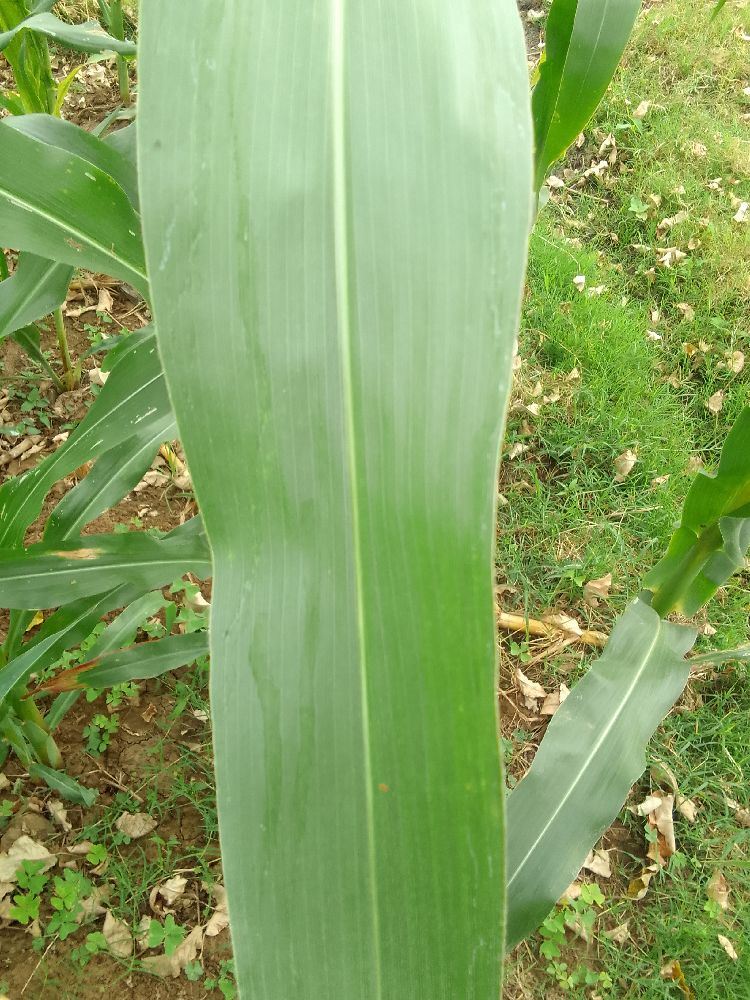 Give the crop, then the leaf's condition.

maize, healthy
